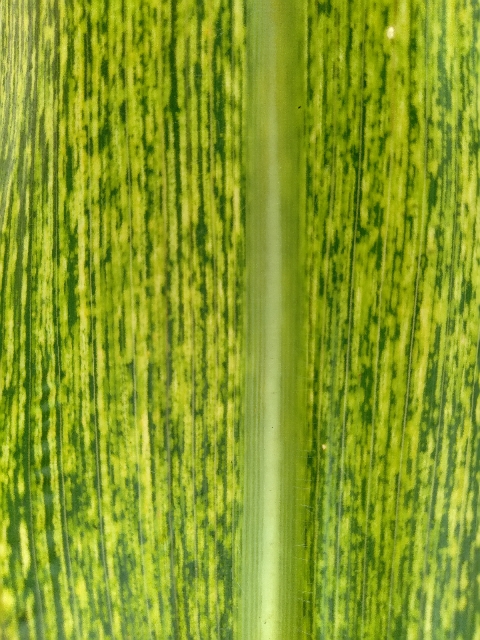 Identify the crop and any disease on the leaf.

maize, maize streak virus
